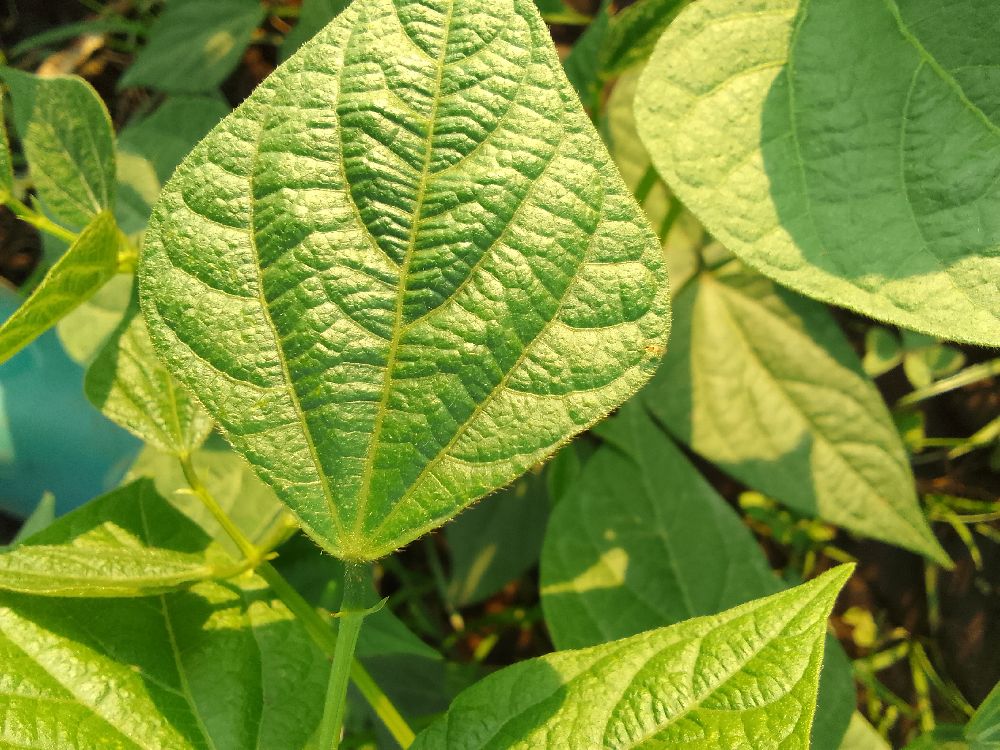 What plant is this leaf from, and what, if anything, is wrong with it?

common bean, healthy
